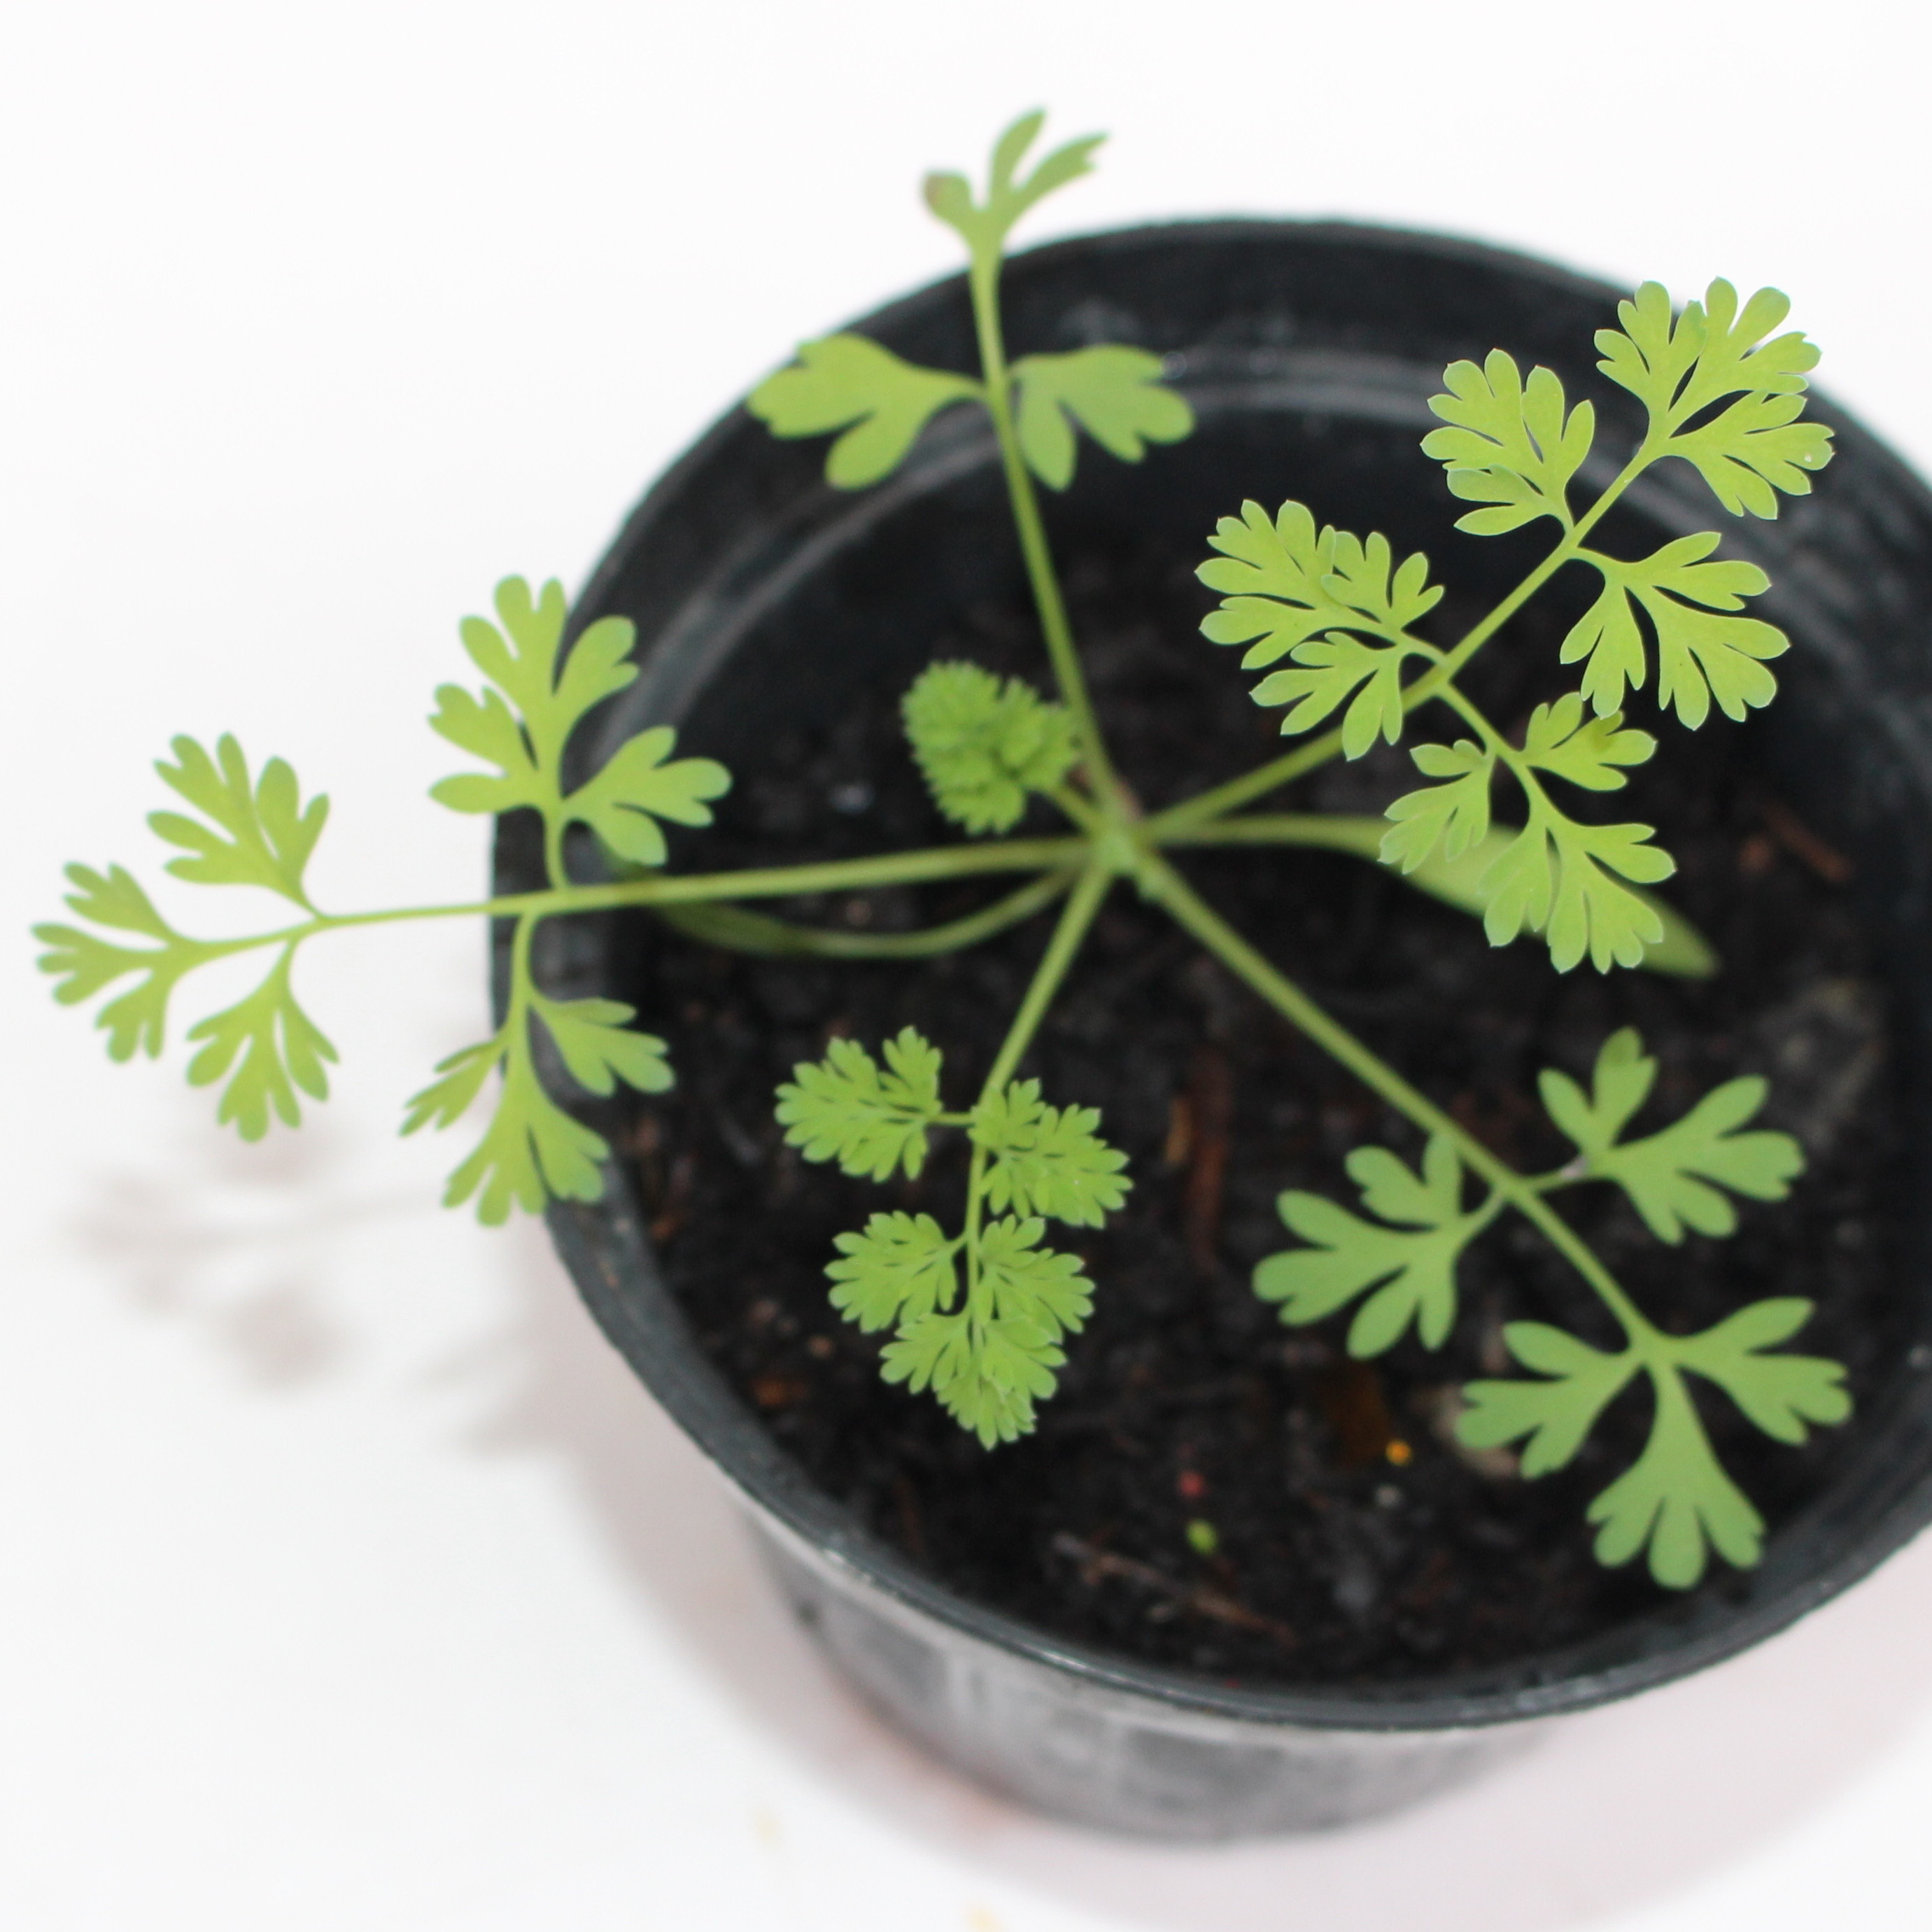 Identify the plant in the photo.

Fumaria officinalis
